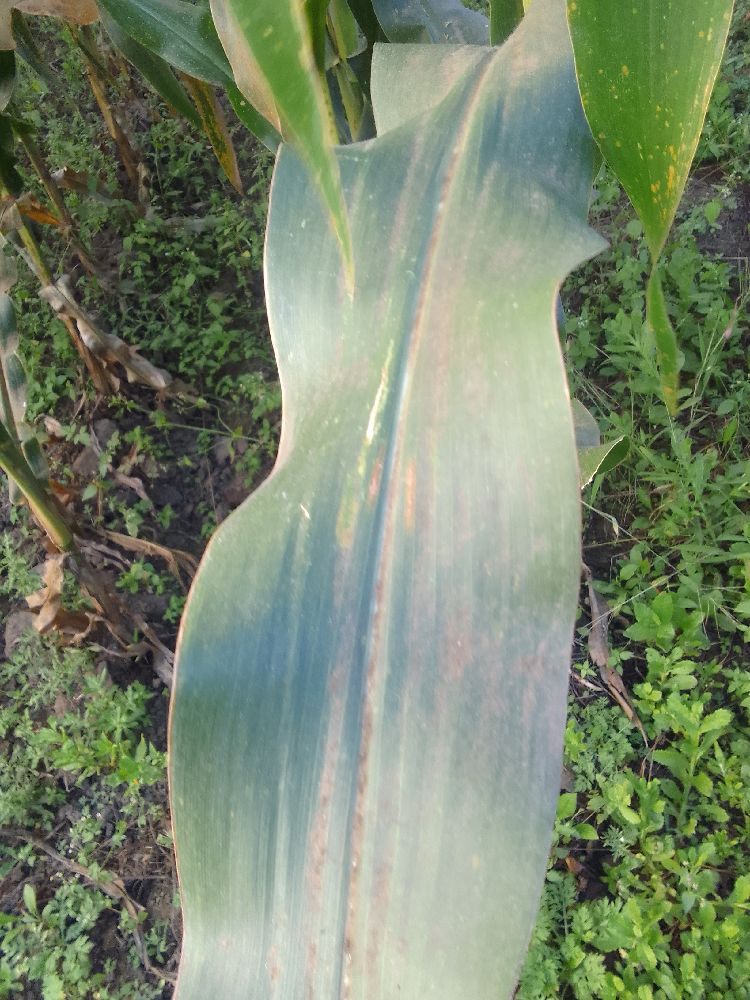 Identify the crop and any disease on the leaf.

maize, healthy
